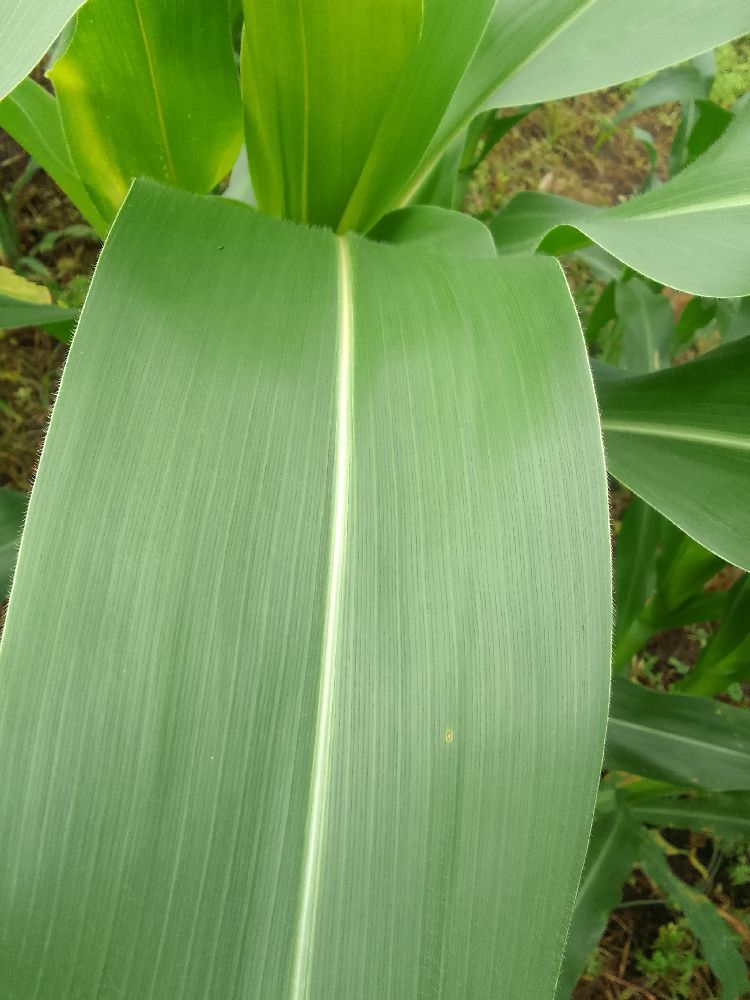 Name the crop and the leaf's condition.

maize, healthy
